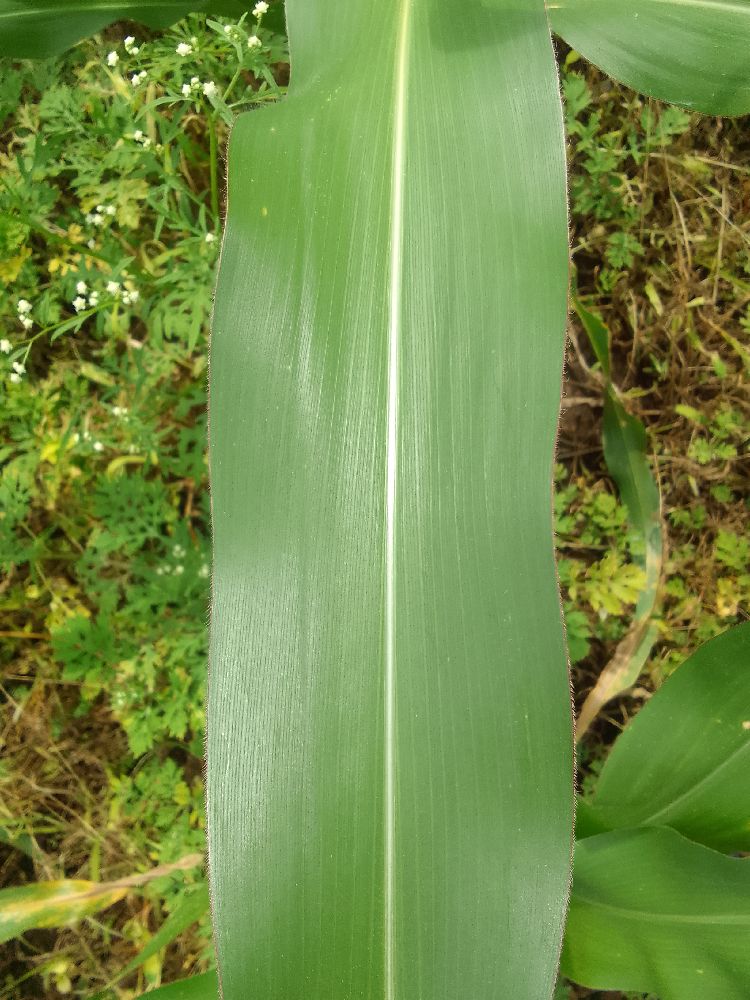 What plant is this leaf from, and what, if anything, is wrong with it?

maize, healthy
